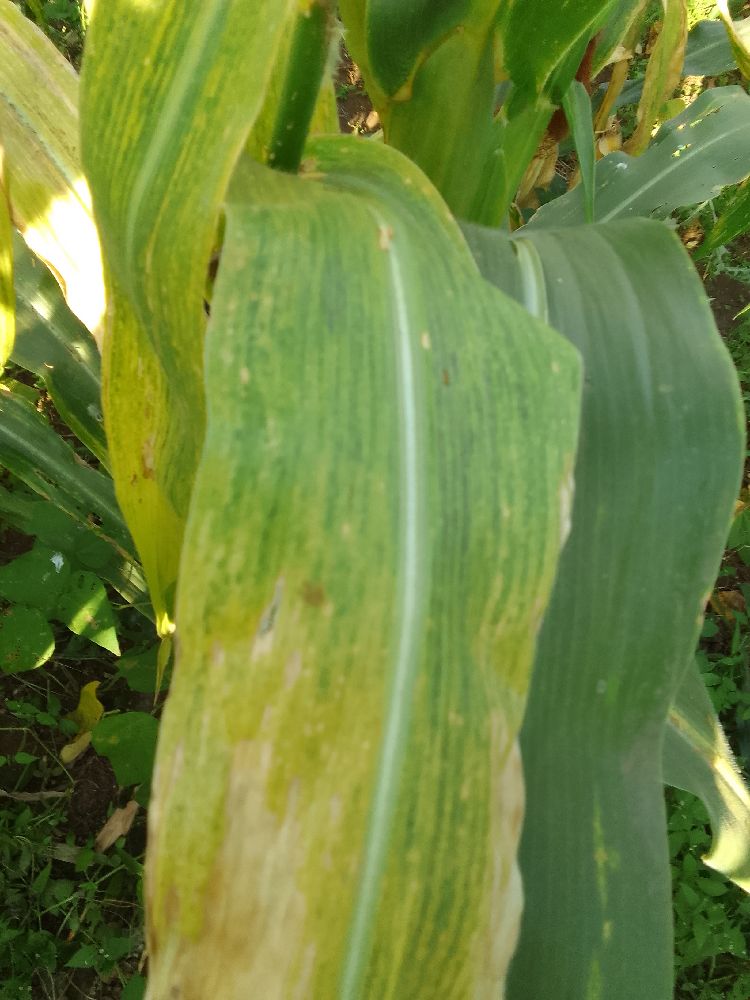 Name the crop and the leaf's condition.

maize, maize lethal necrosis
